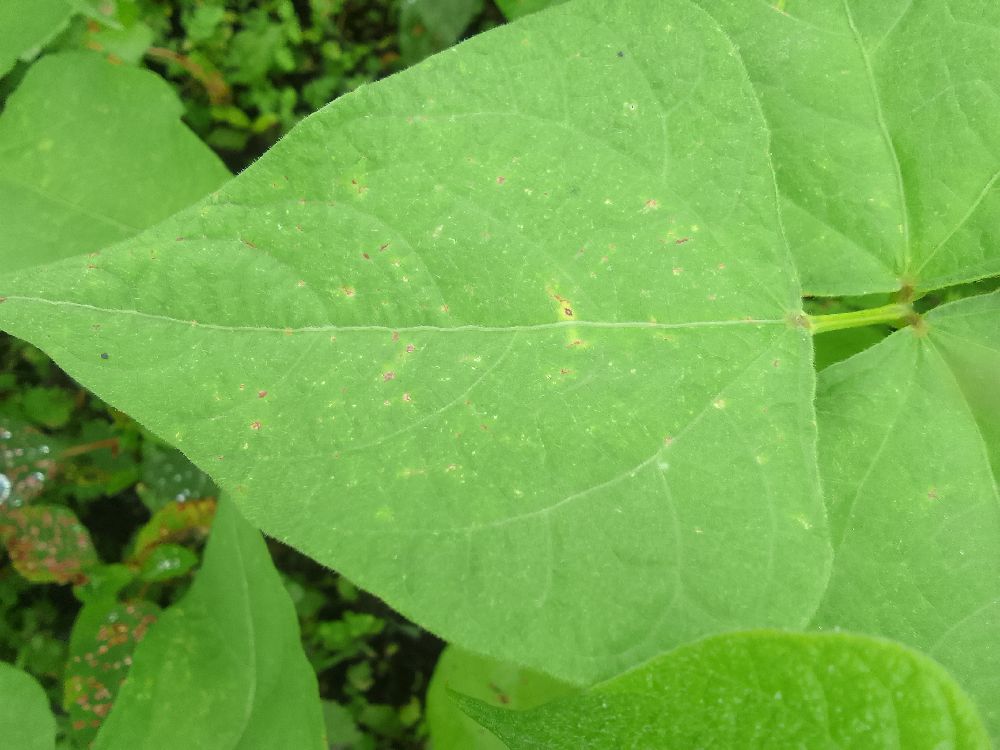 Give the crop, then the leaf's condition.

common bean, healthy
